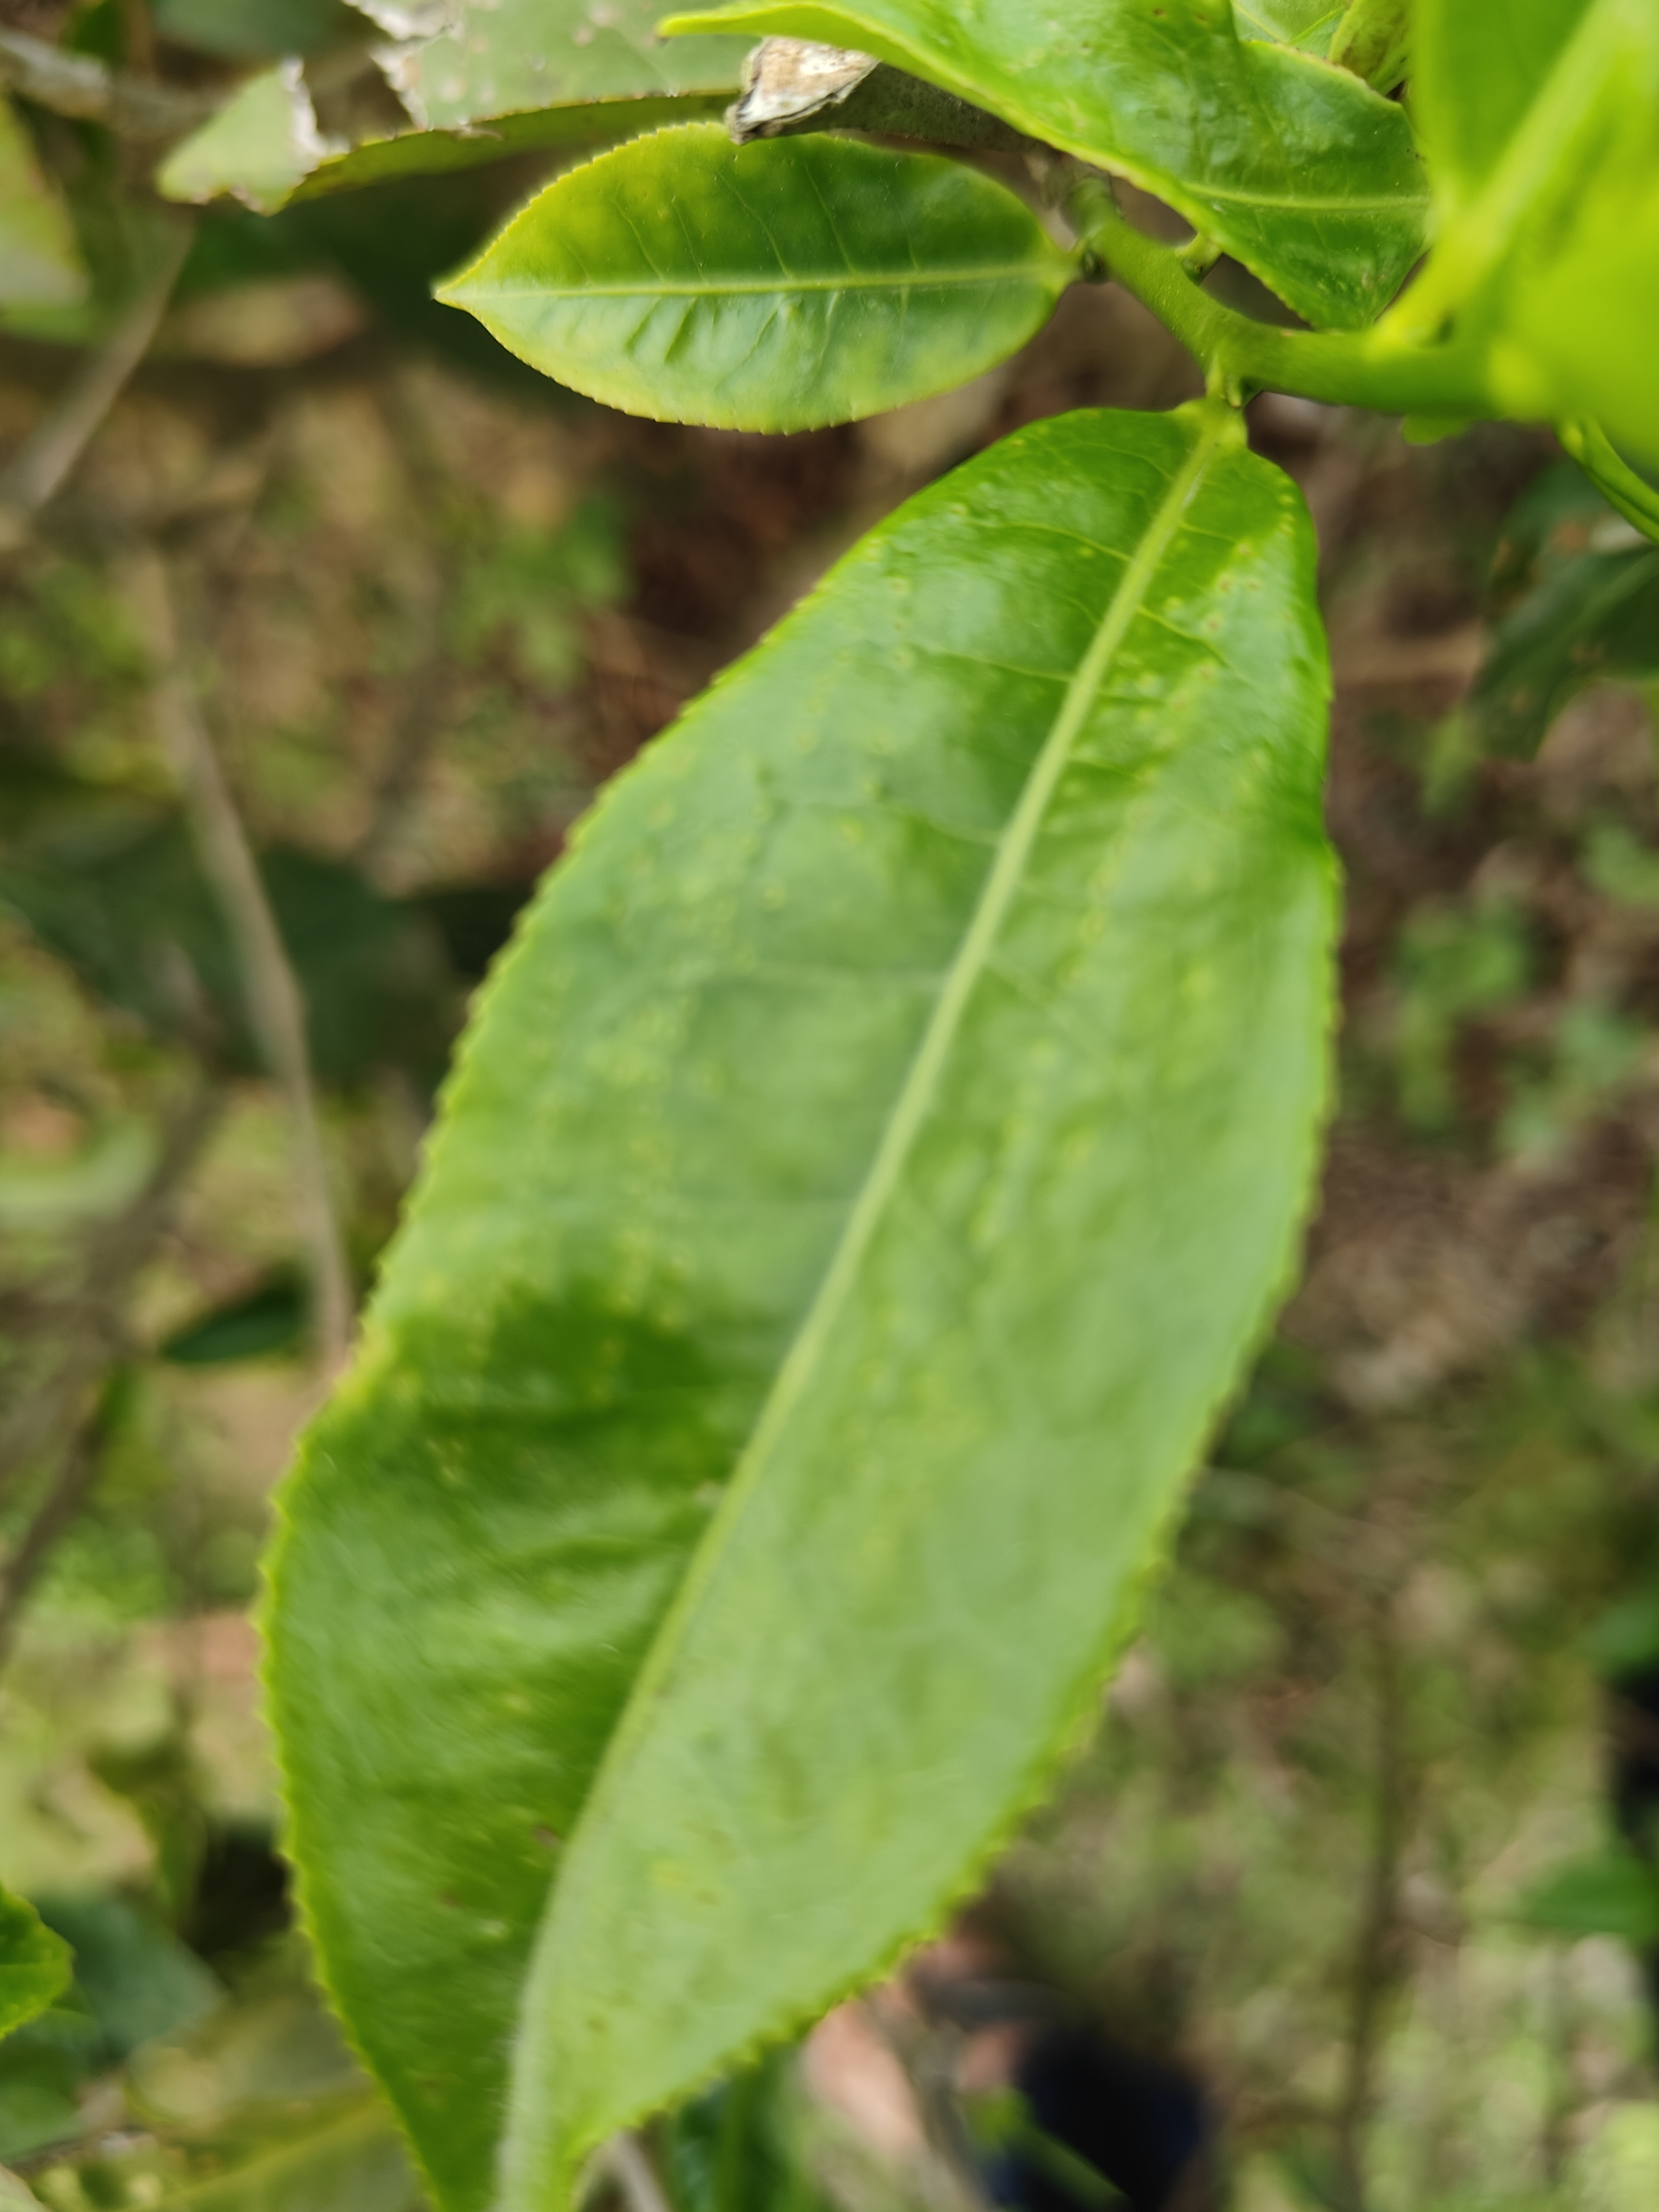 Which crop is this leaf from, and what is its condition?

tea, healthy leaf
